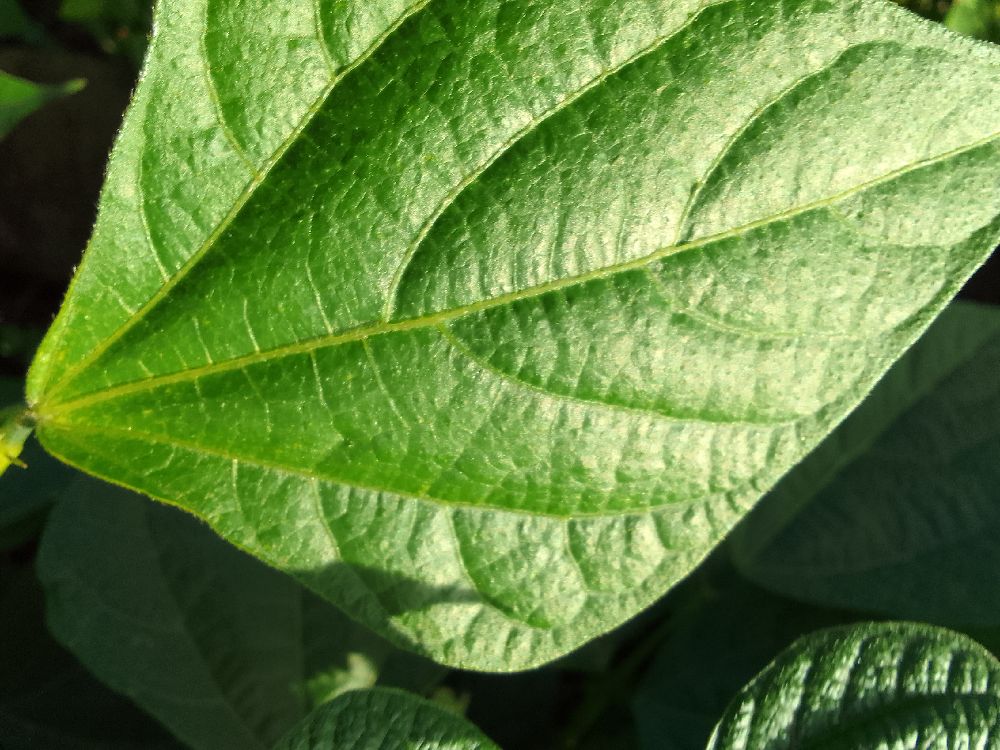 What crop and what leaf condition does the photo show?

common bean, healthy
